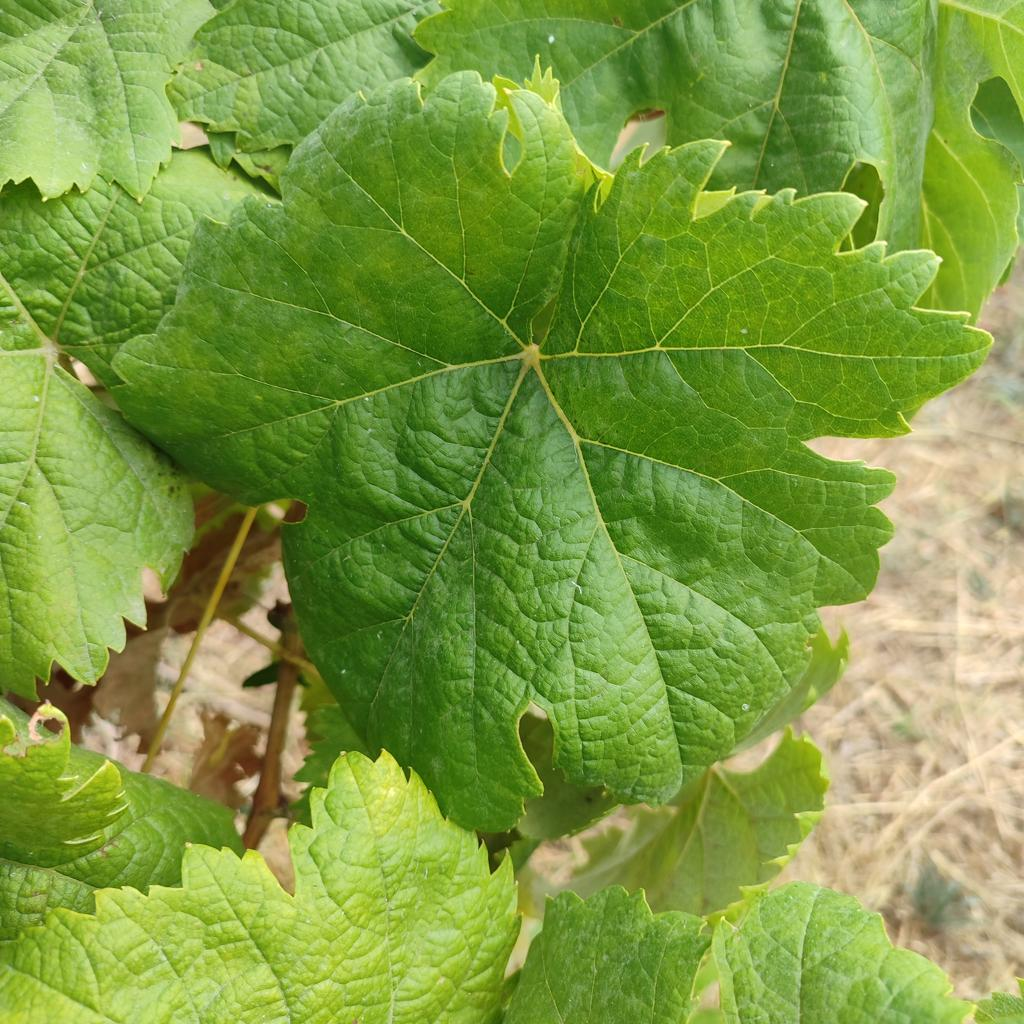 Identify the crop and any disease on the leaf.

grapevine, healthy
